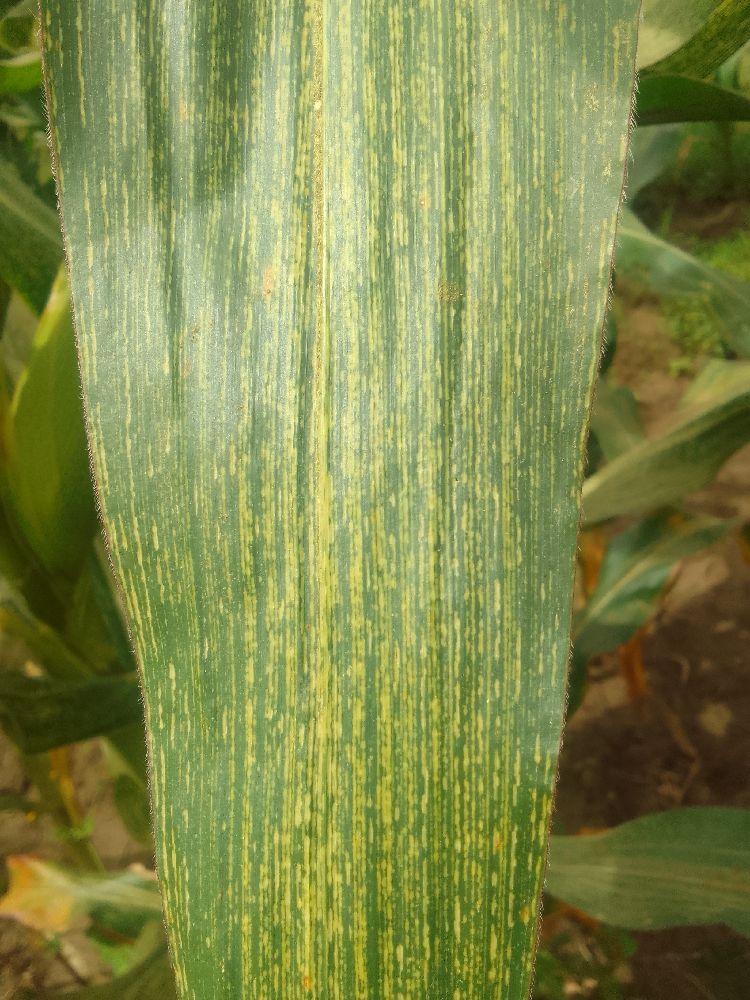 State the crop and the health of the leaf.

maize, maize streak virus
